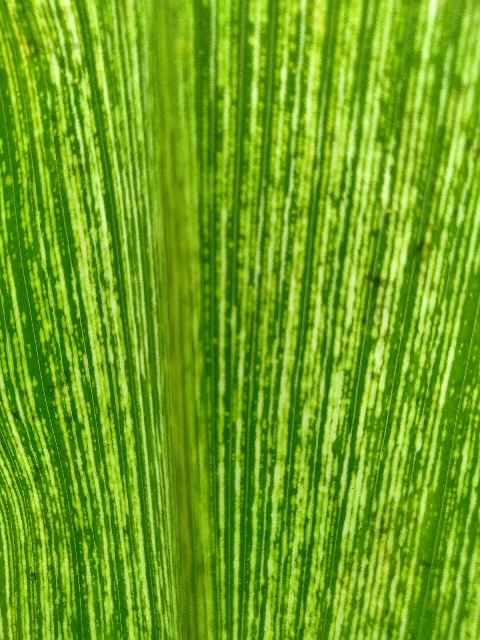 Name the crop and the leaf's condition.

maize, maize streak virus
